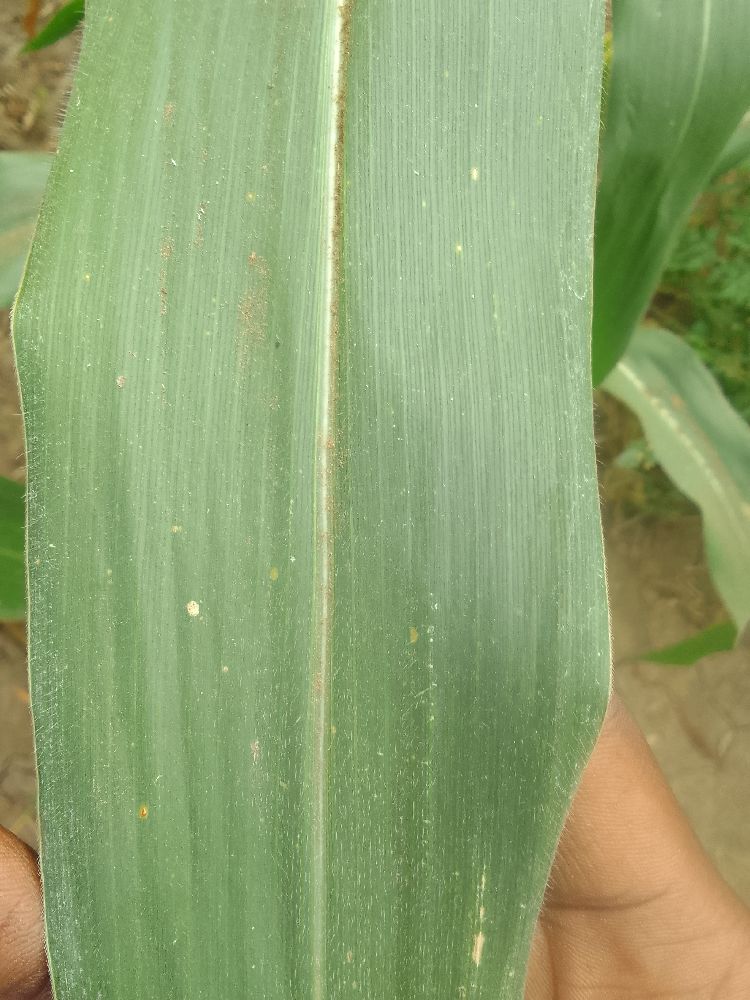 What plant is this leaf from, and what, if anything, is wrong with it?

maize, healthy
